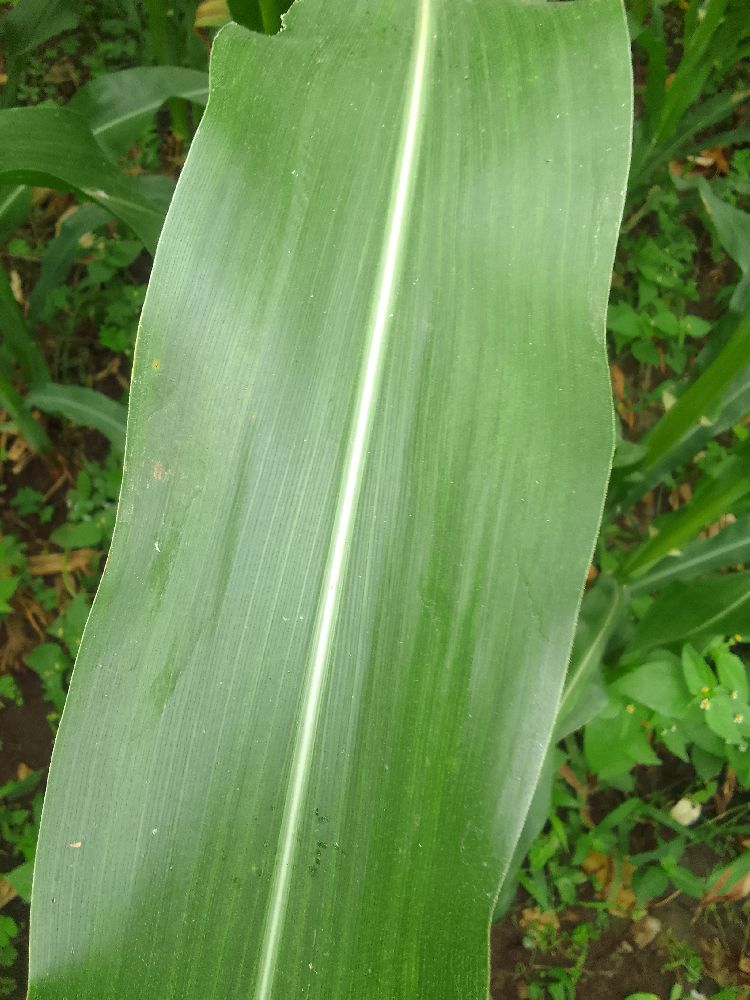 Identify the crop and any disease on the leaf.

maize, healthy
